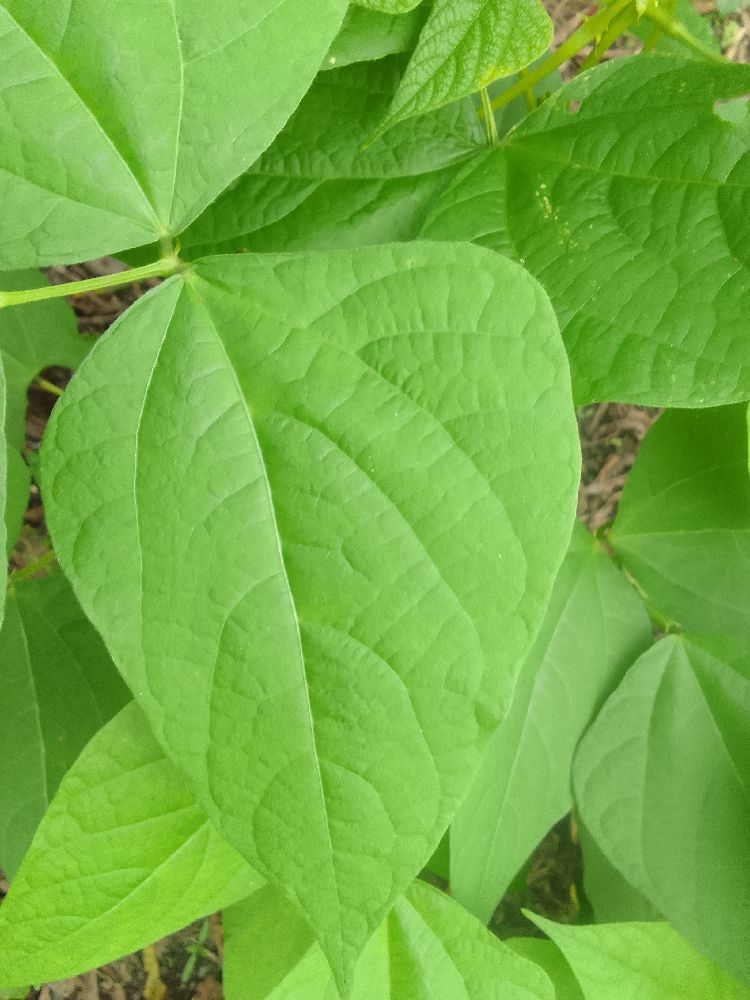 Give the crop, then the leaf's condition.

common bean, healthy
